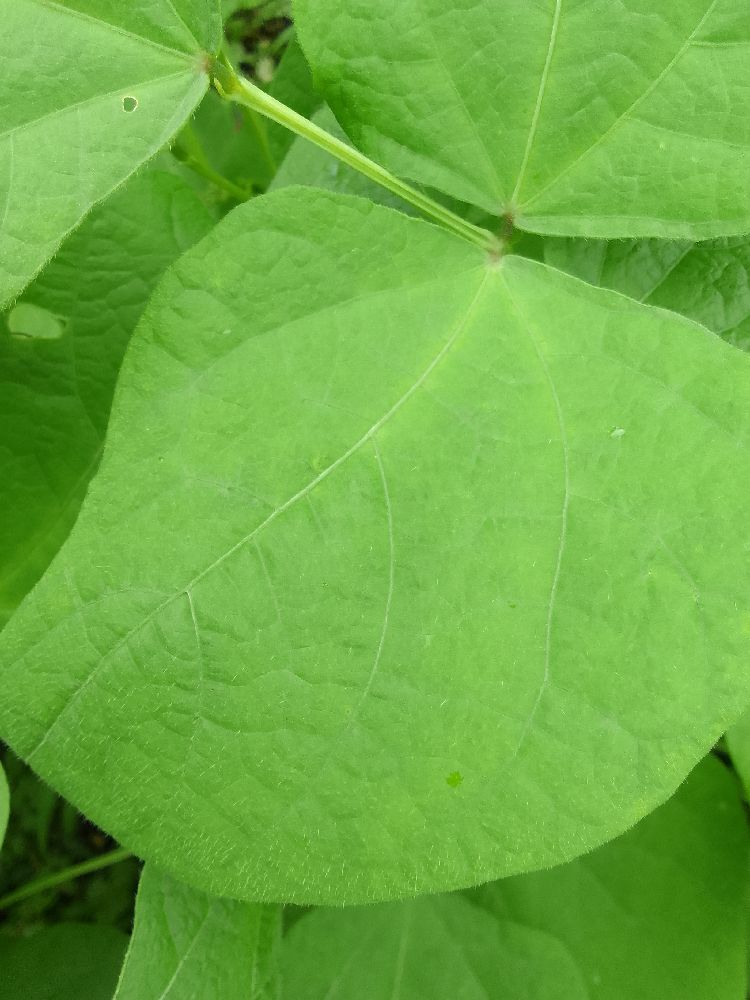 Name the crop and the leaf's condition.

maize, healthy
